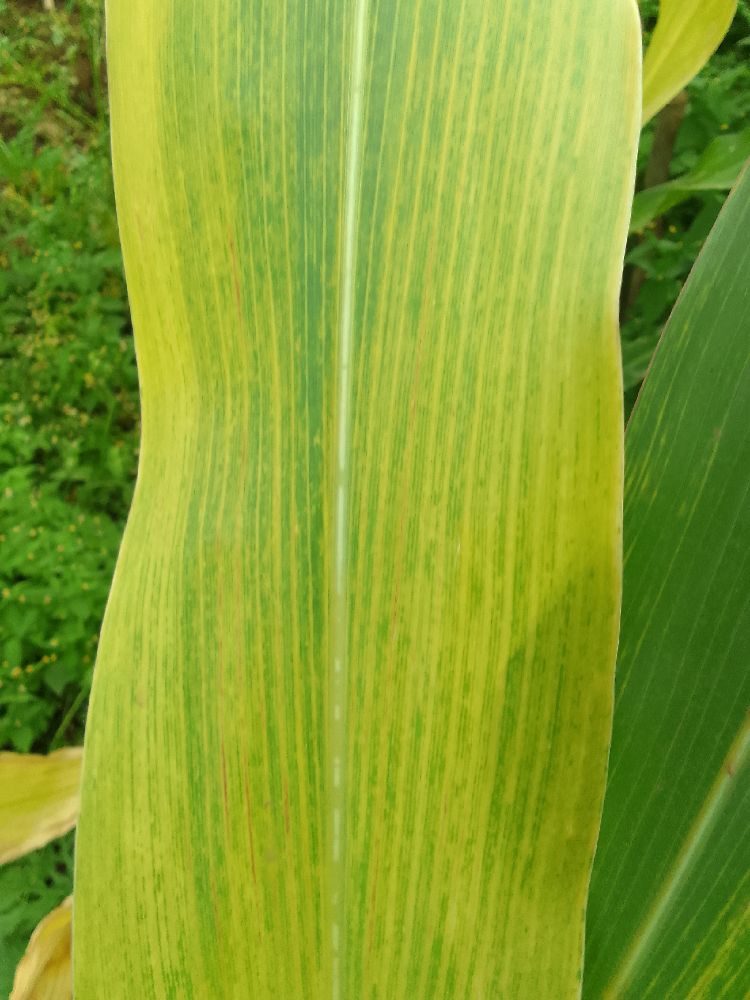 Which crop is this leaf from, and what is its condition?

maize, maize lethal necrosis
